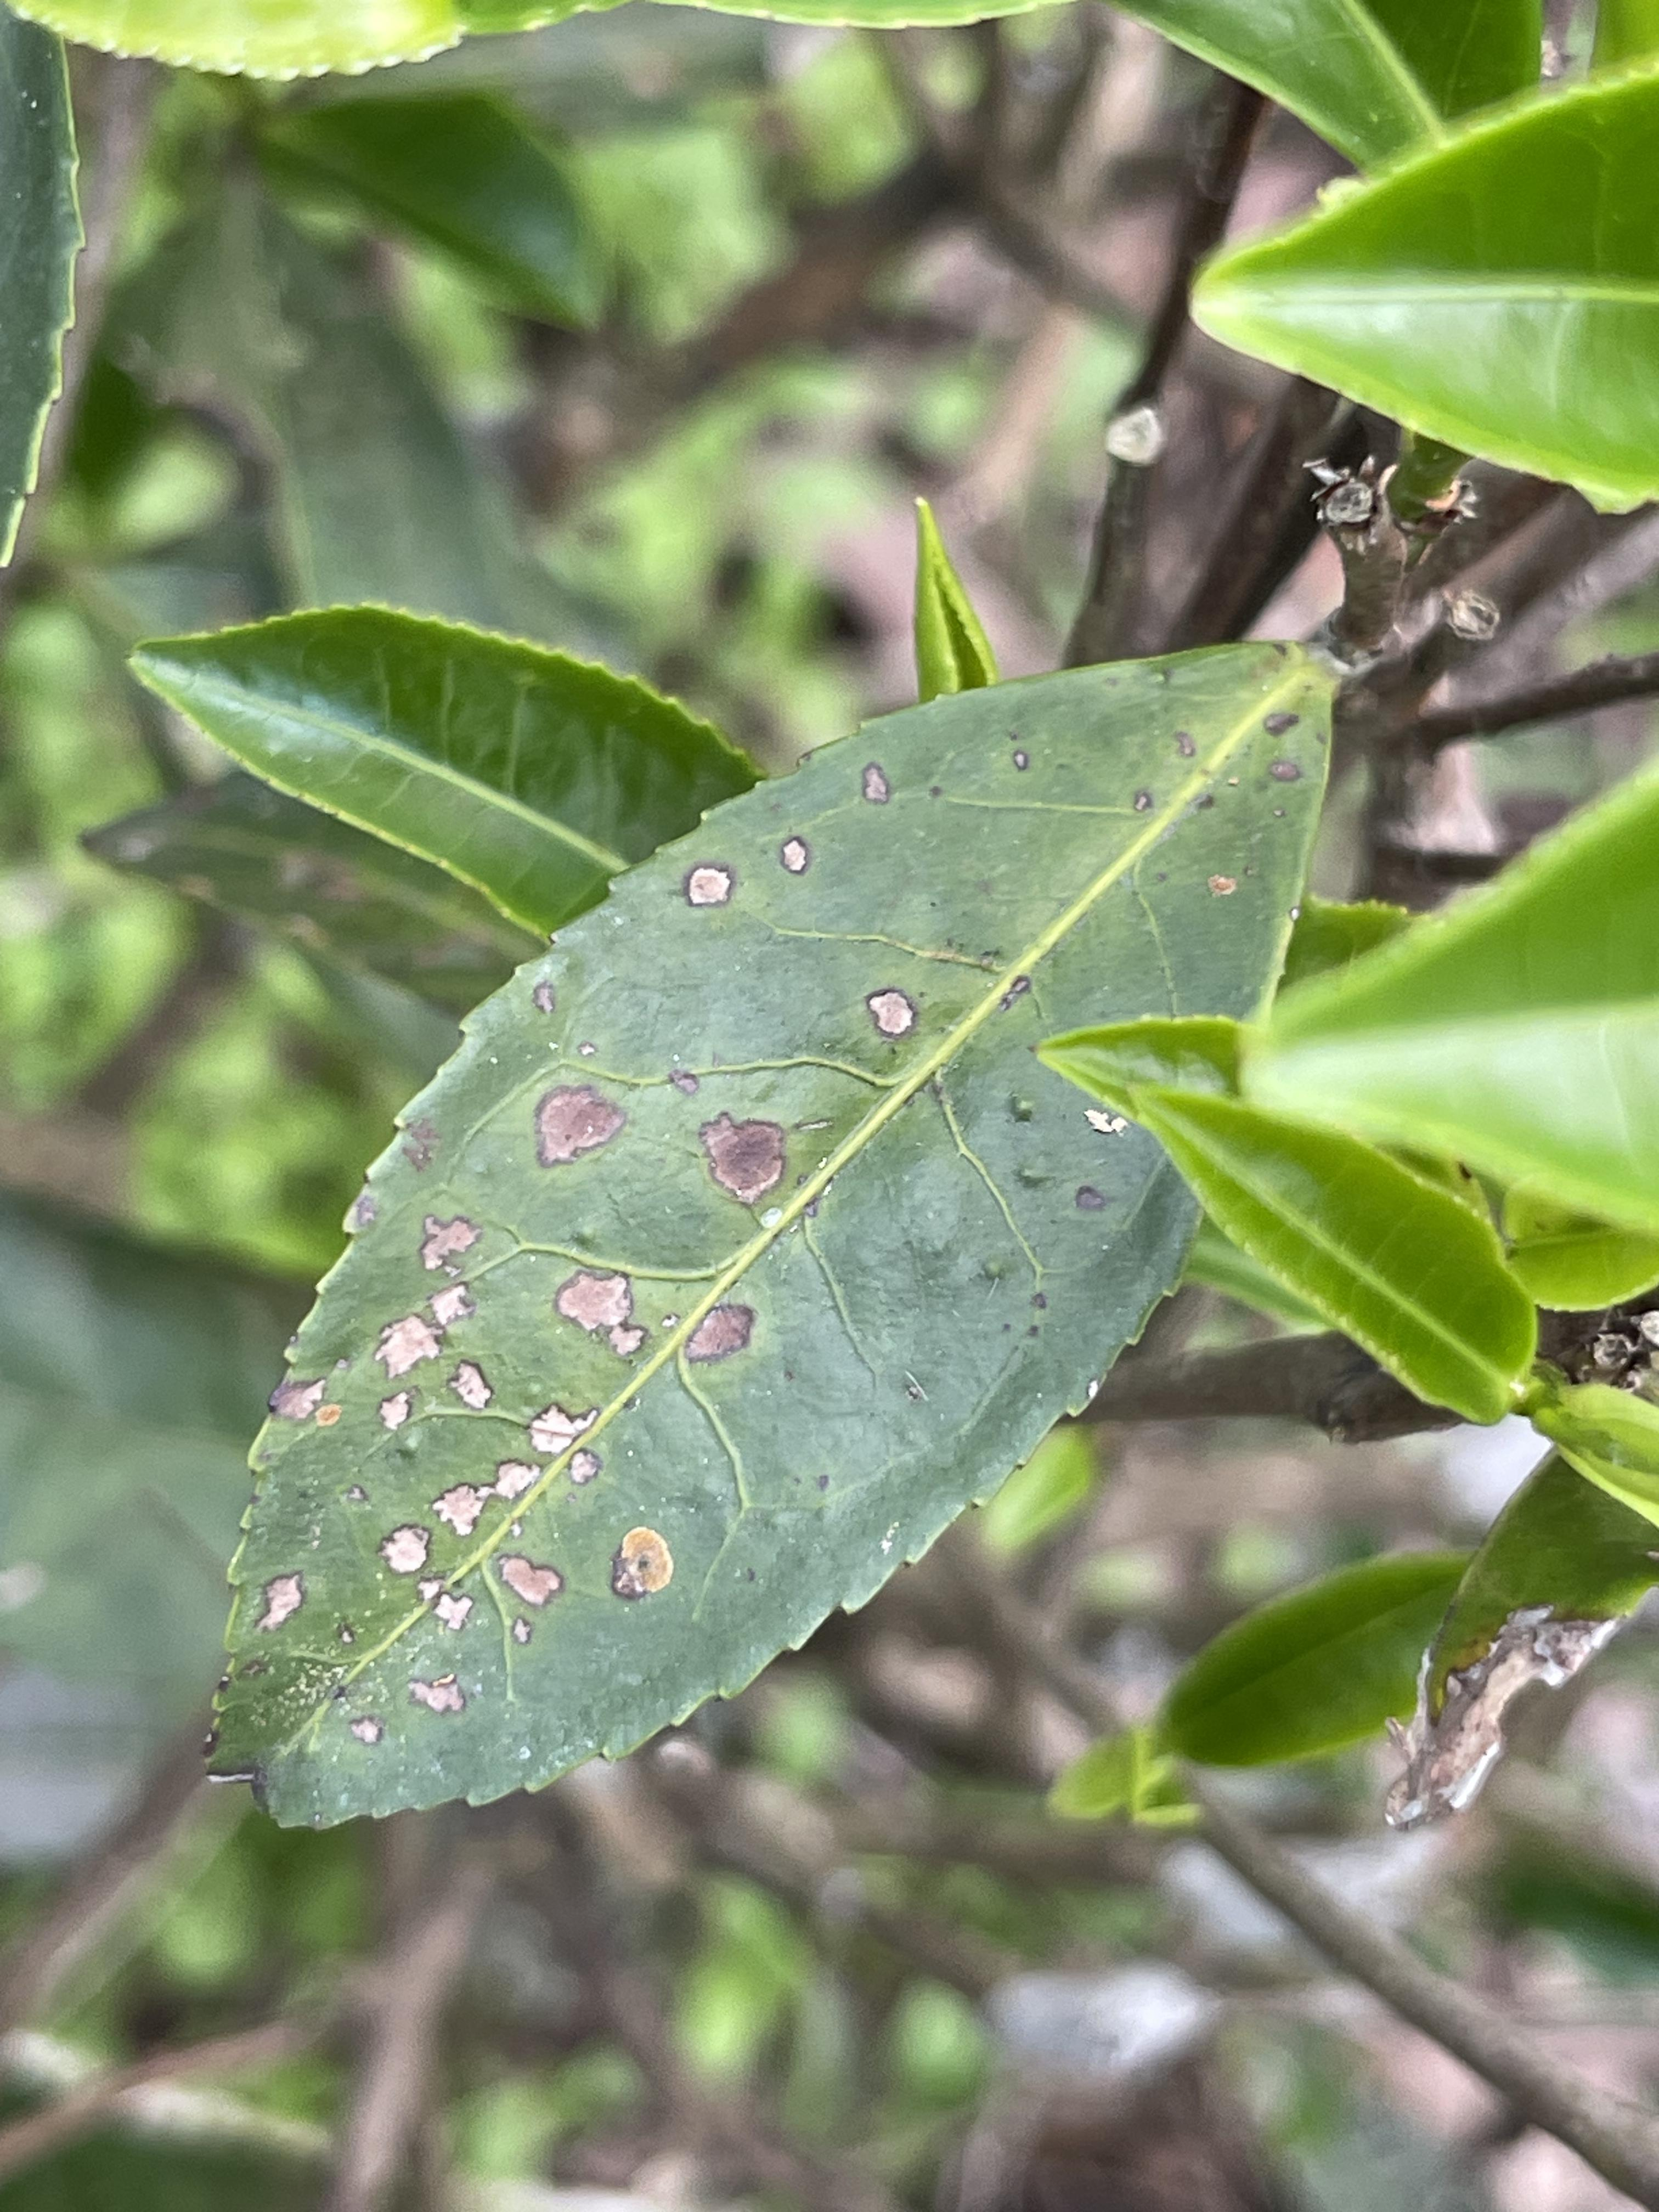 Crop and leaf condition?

tea, red rust
